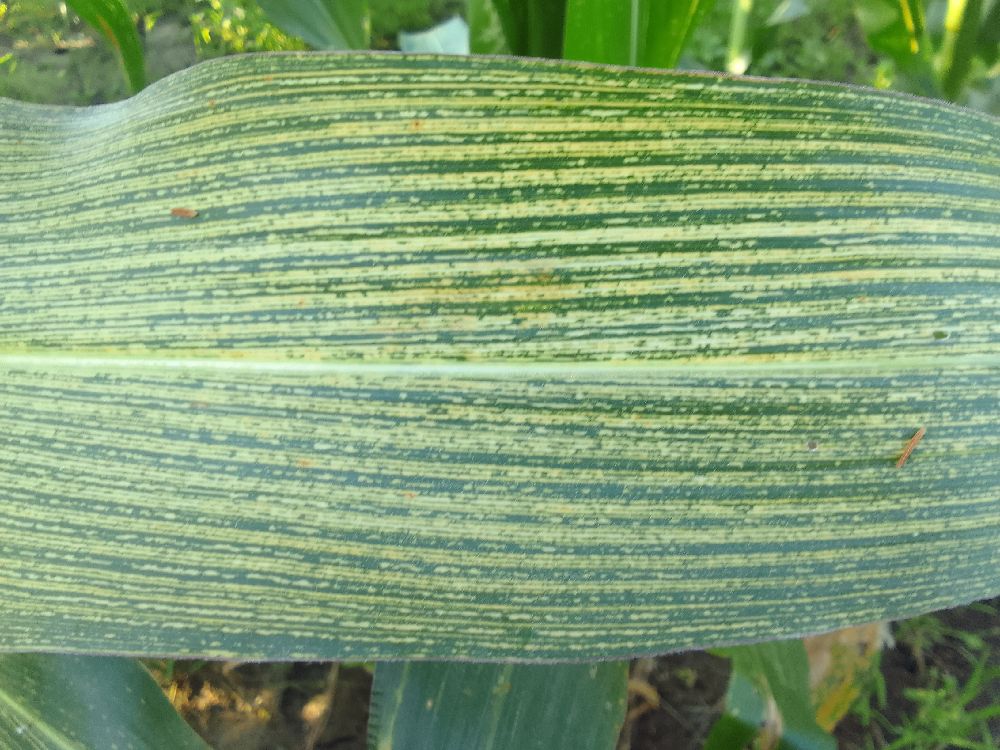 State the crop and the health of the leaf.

maize, maize streak virus
